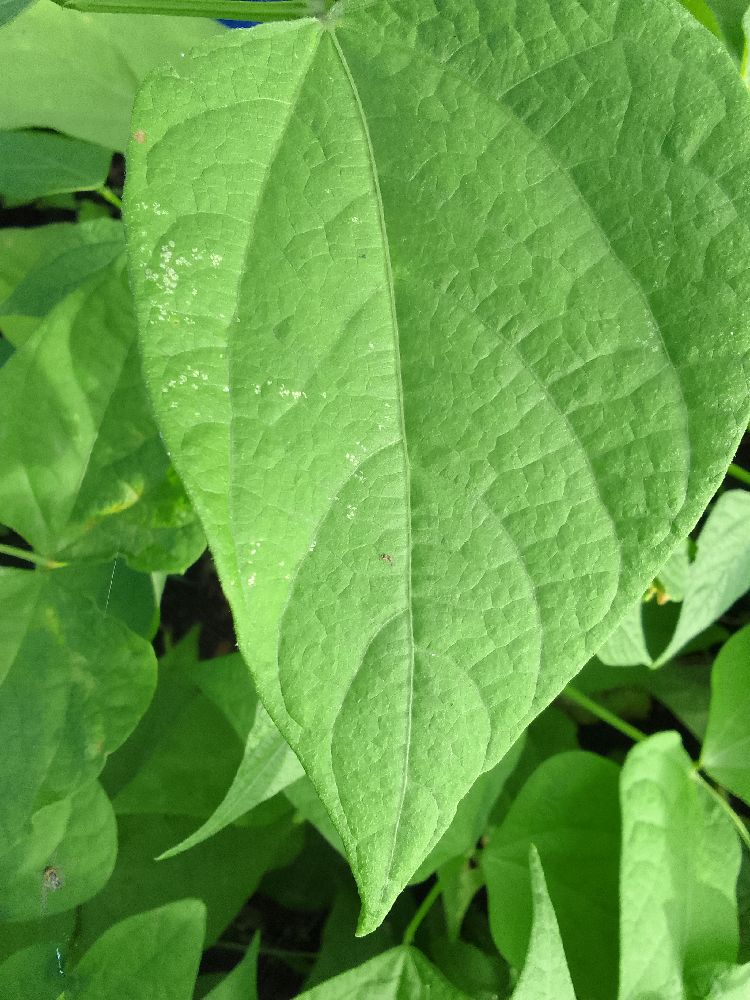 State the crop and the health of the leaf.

common bean, healthy
